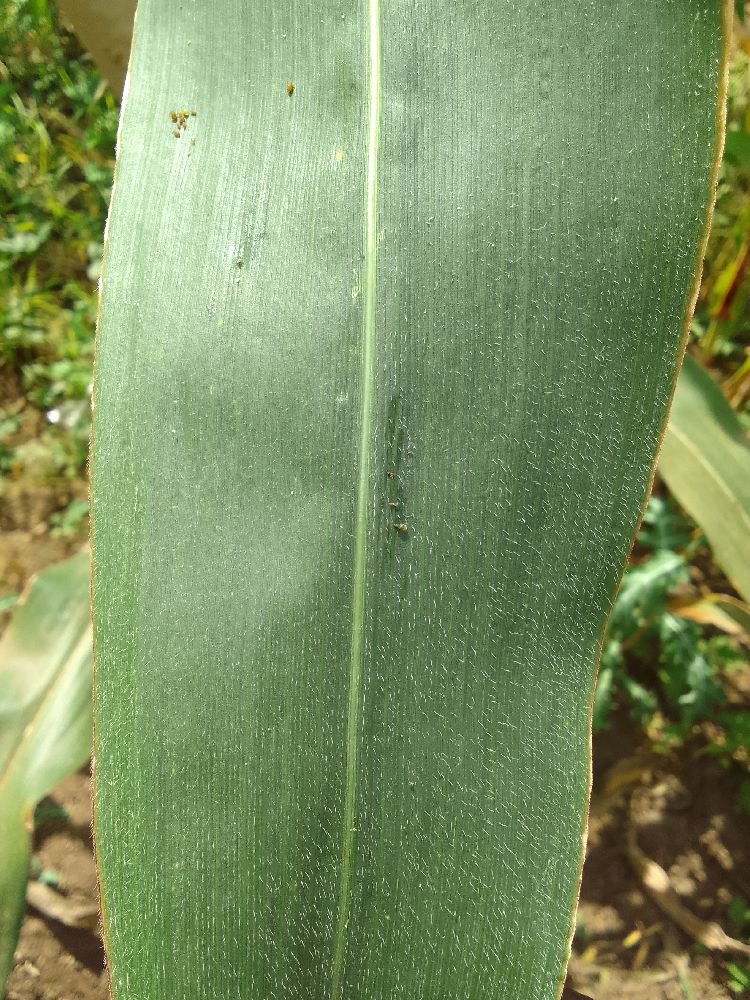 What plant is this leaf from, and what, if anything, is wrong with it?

maize, healthy
